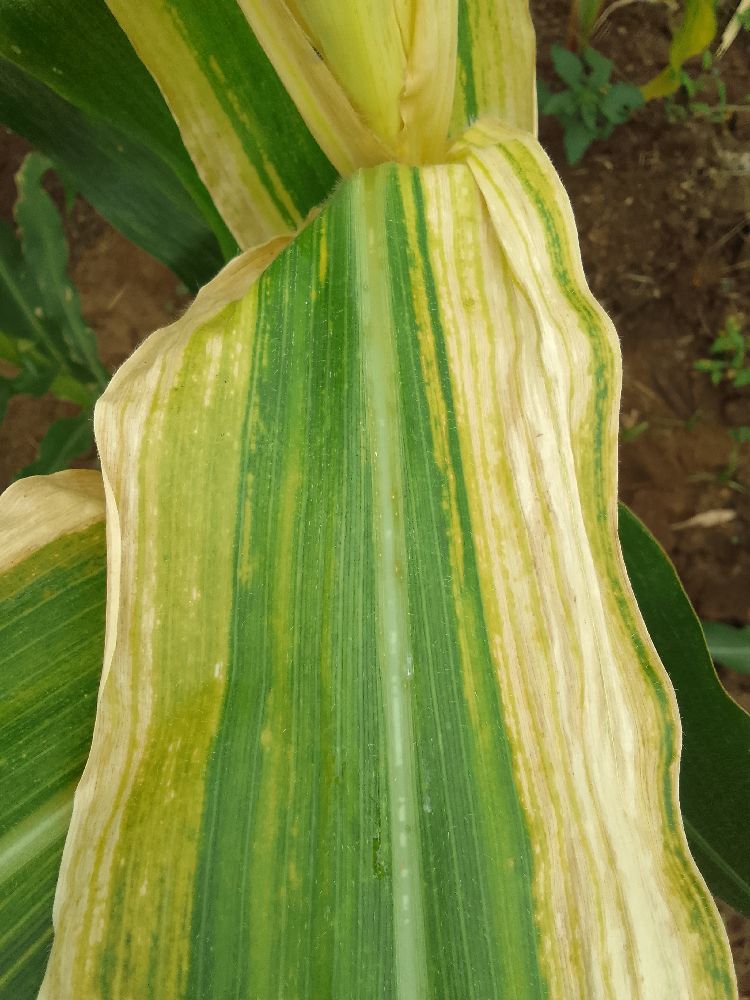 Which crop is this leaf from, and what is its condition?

maize, maize lethal necrosis
